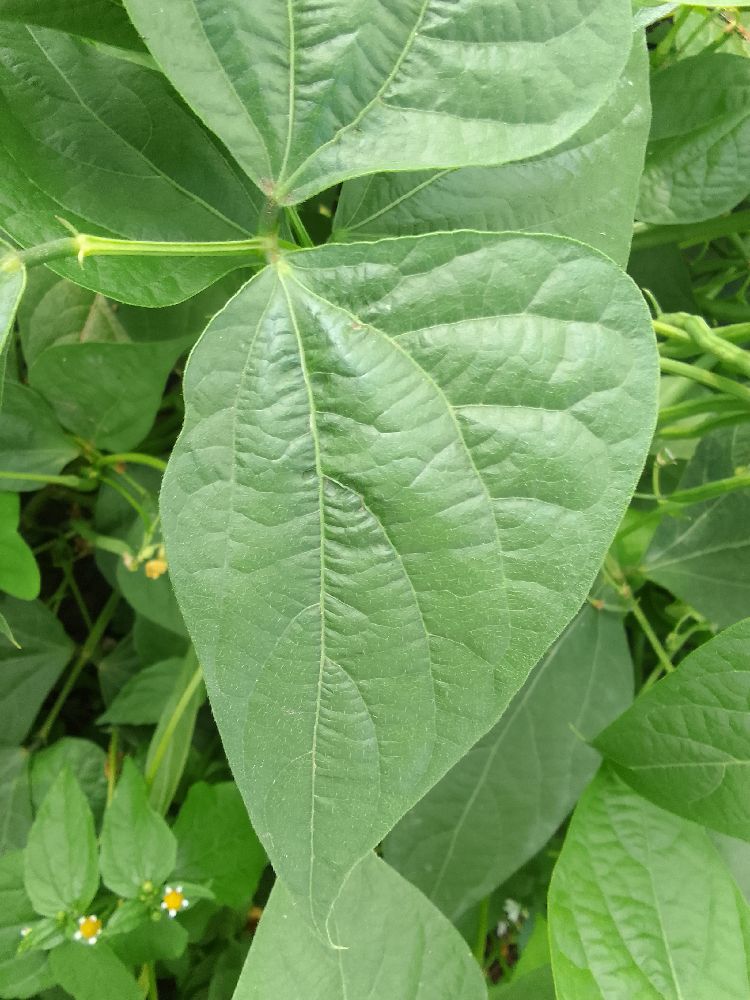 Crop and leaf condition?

common bean, healthy
